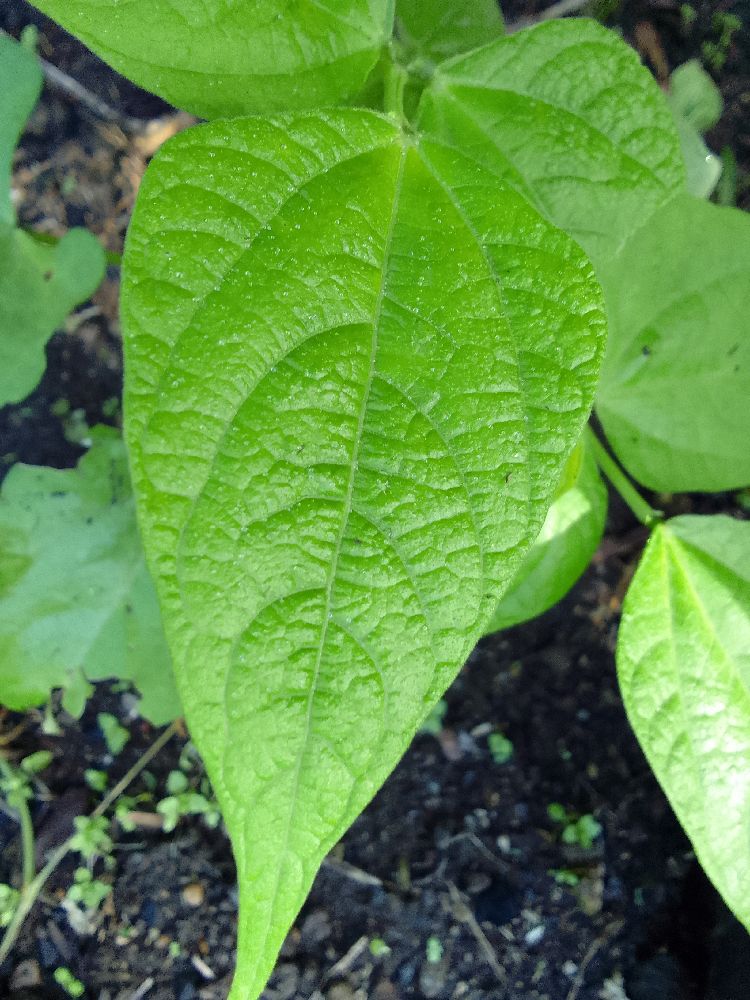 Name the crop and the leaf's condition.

common bean, healthy
